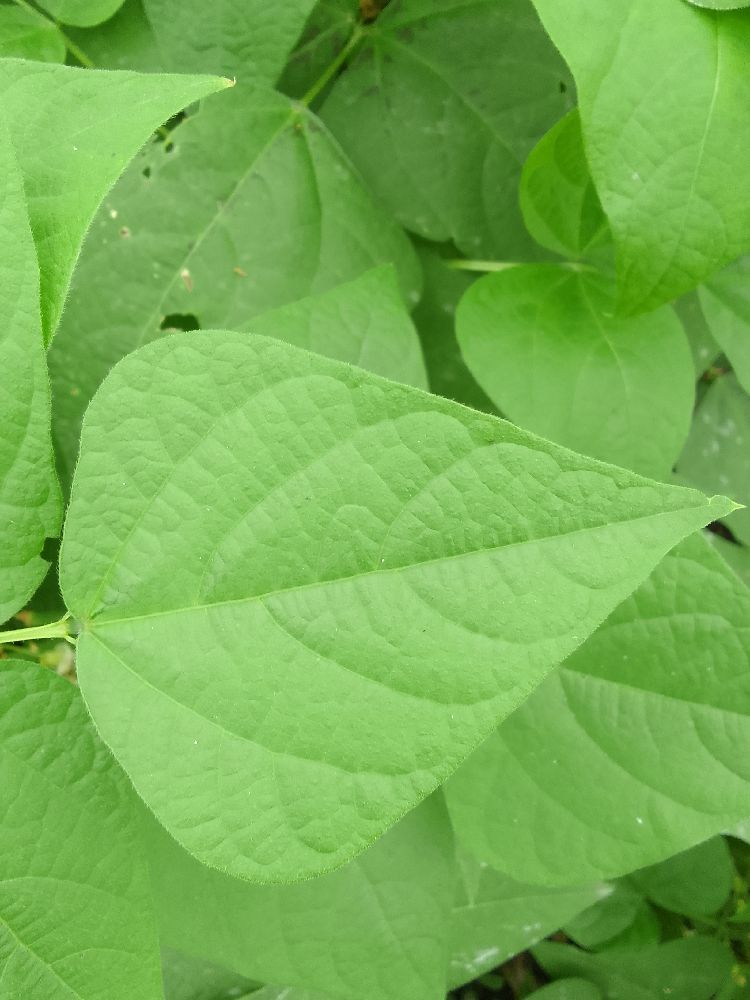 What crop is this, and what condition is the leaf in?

common bean, healthy
